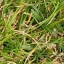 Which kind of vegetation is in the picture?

grass
